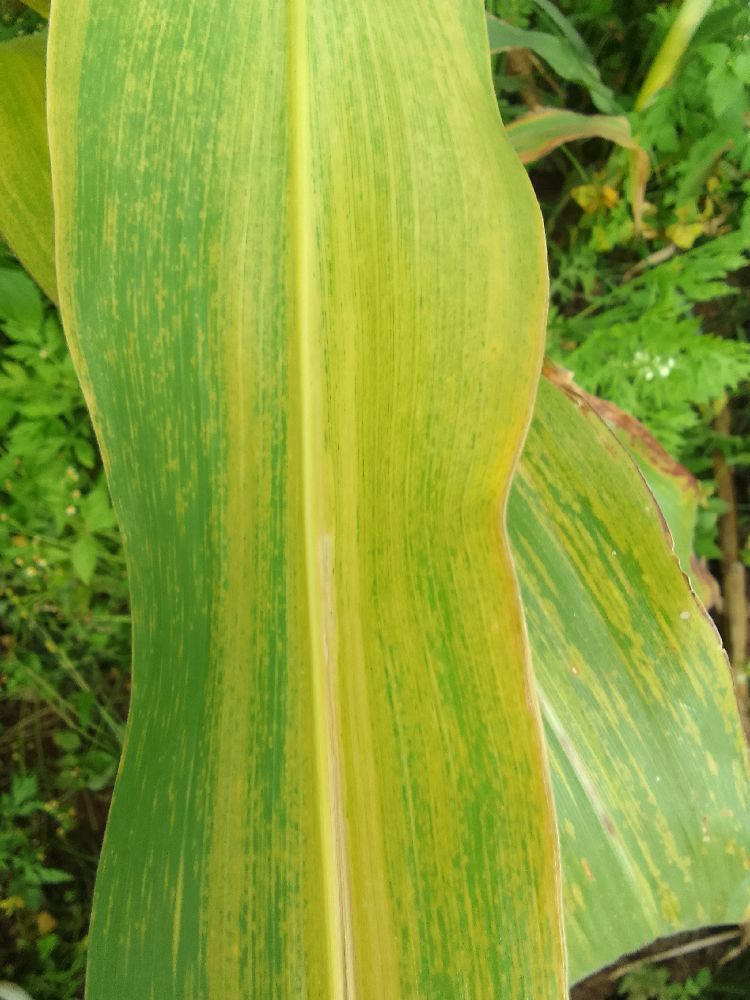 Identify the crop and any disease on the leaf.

maize, maize lethal necrosis
